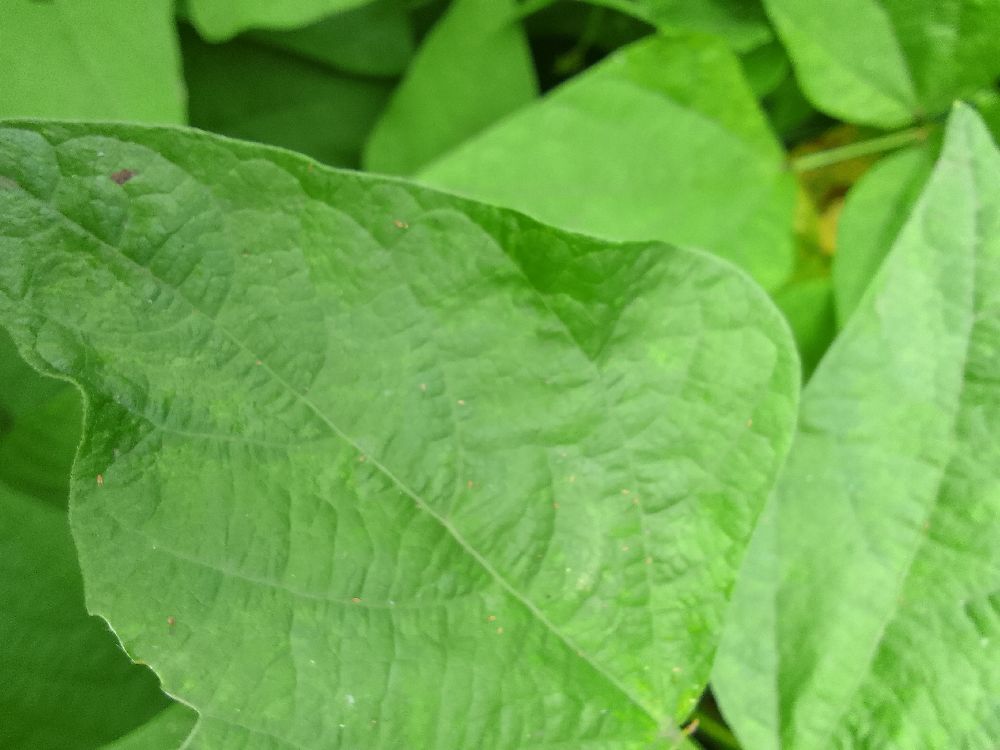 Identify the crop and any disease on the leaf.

common bean, healthy
